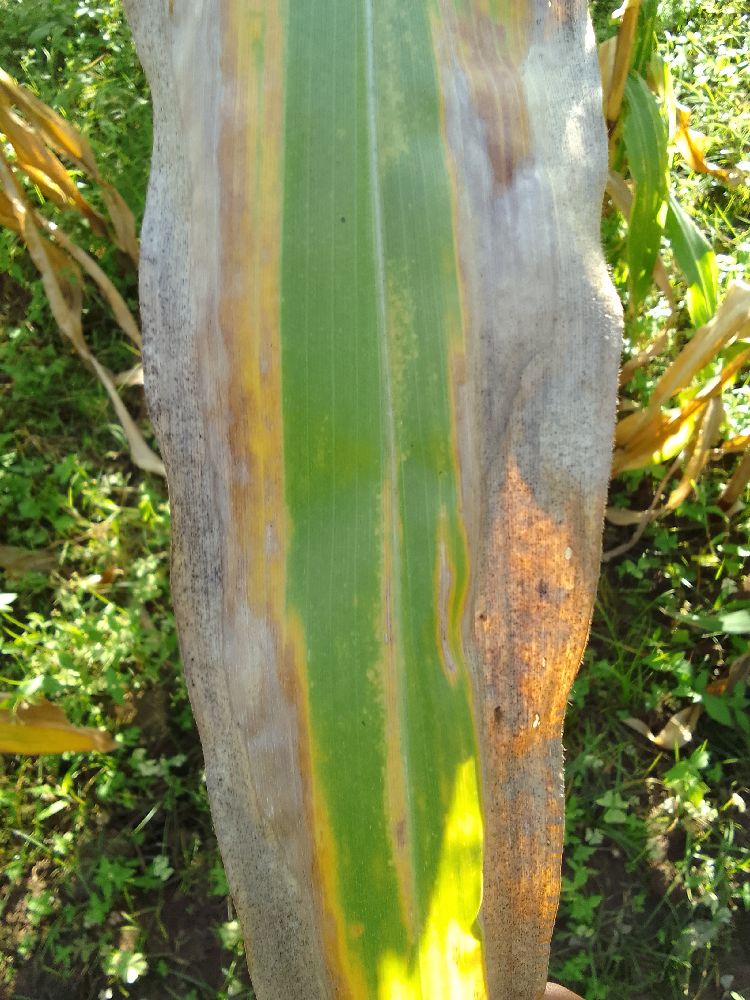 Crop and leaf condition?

maize, maize lethal necrosis
